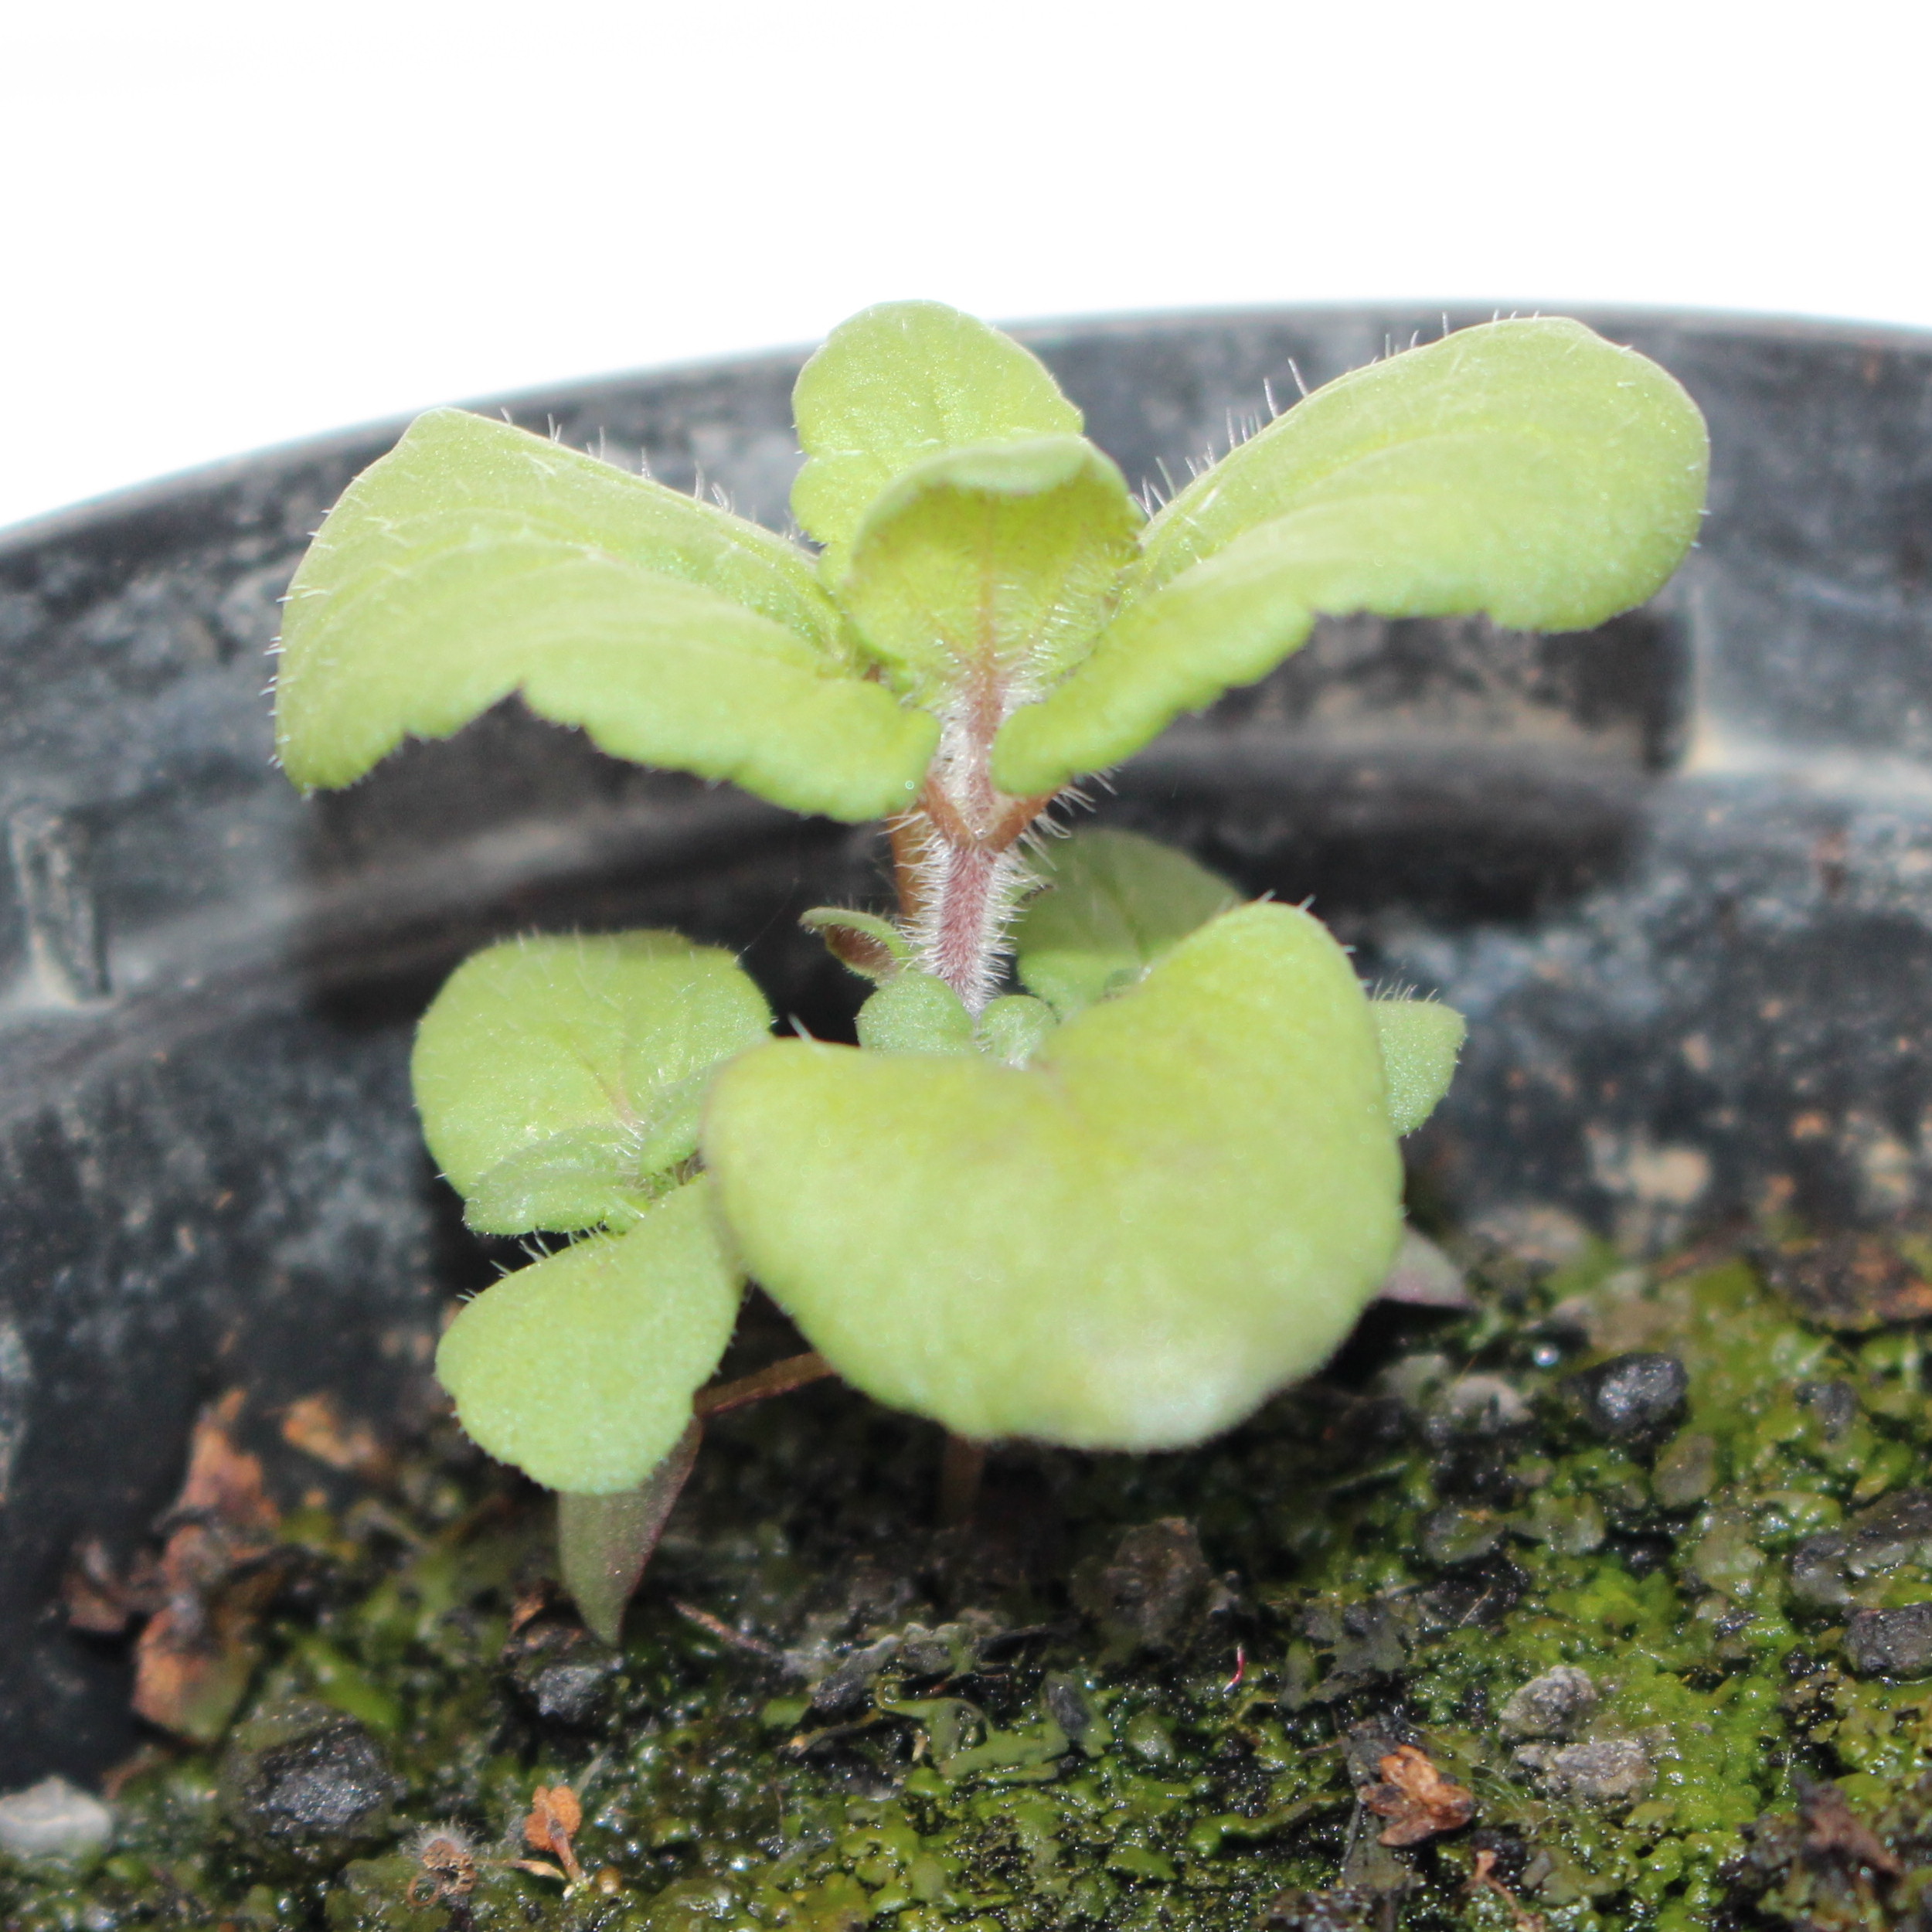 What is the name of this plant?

Veronica persica
